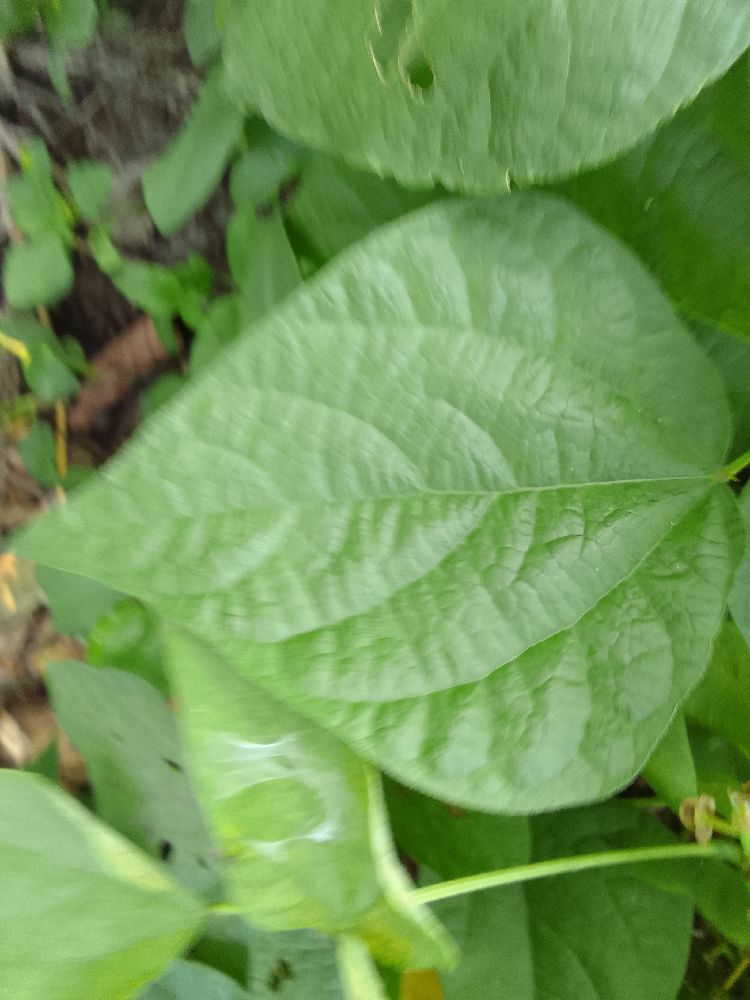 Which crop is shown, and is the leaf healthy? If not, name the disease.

common bean, healthy
